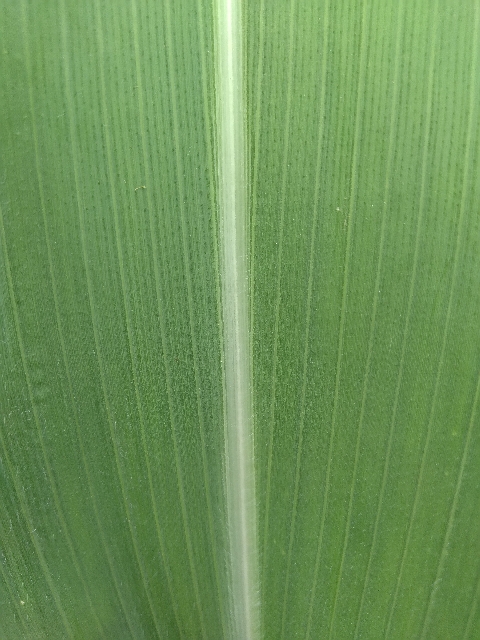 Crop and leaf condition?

maize, healthy
